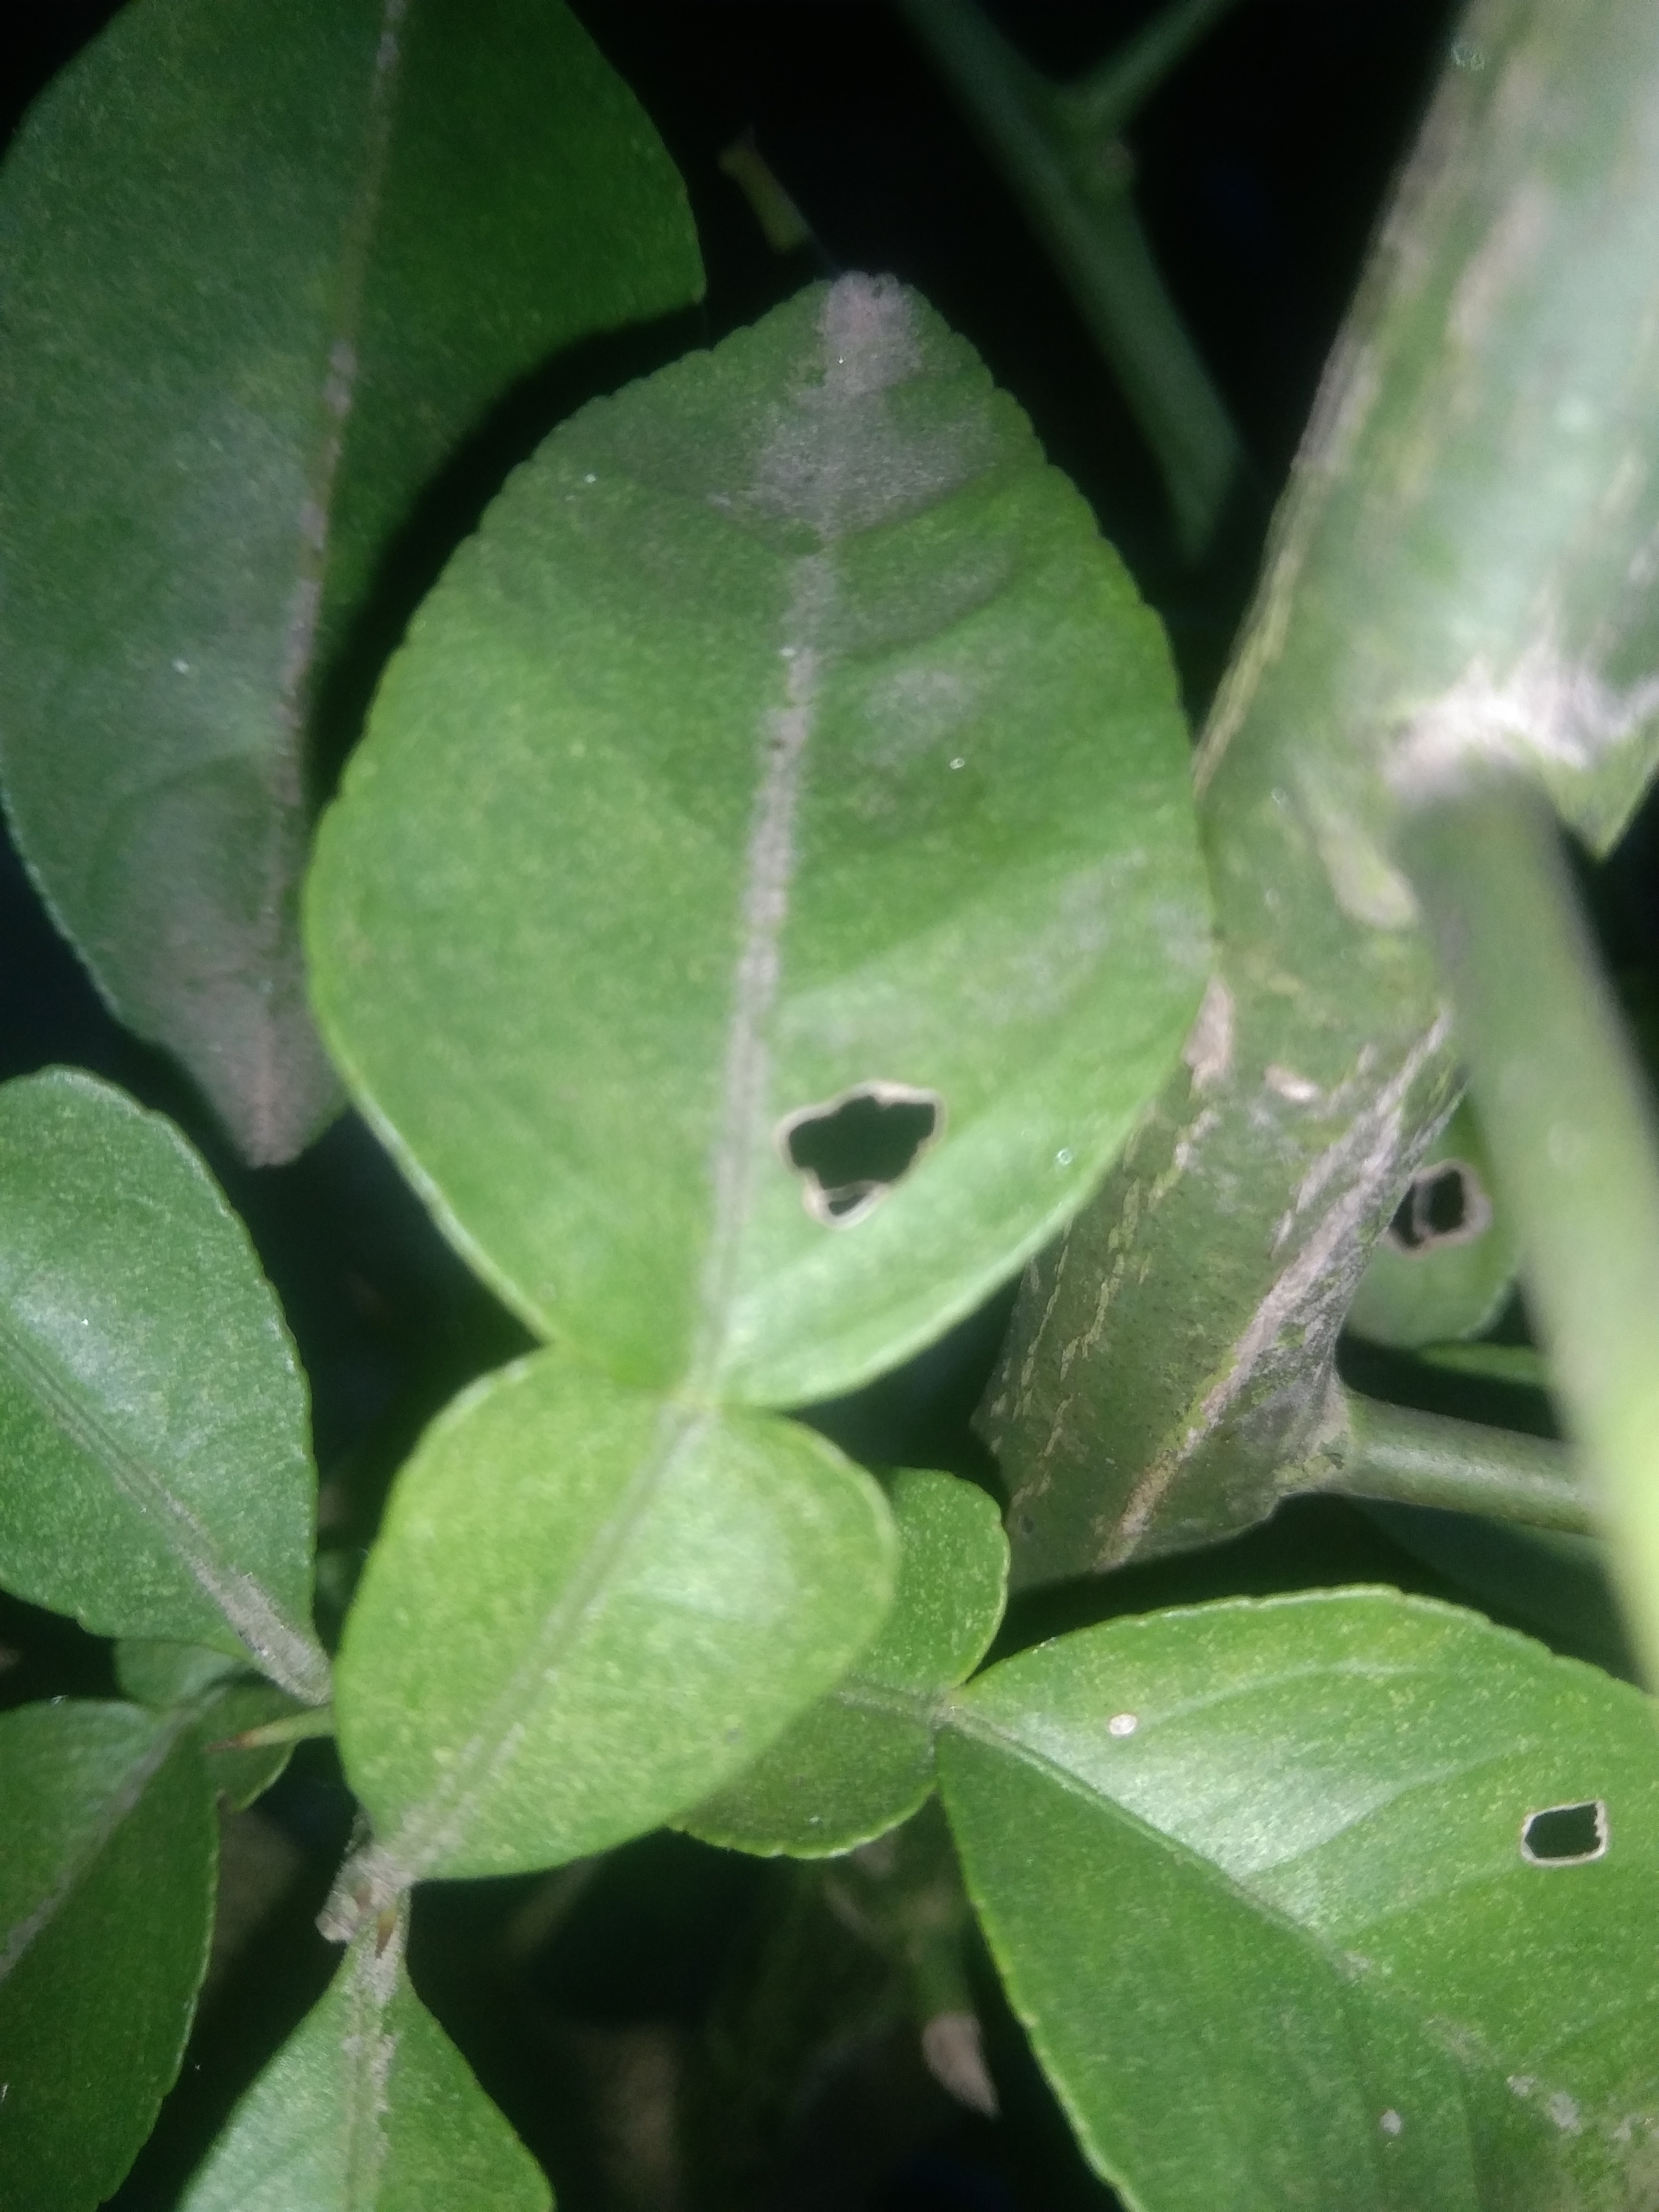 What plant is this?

lemon
